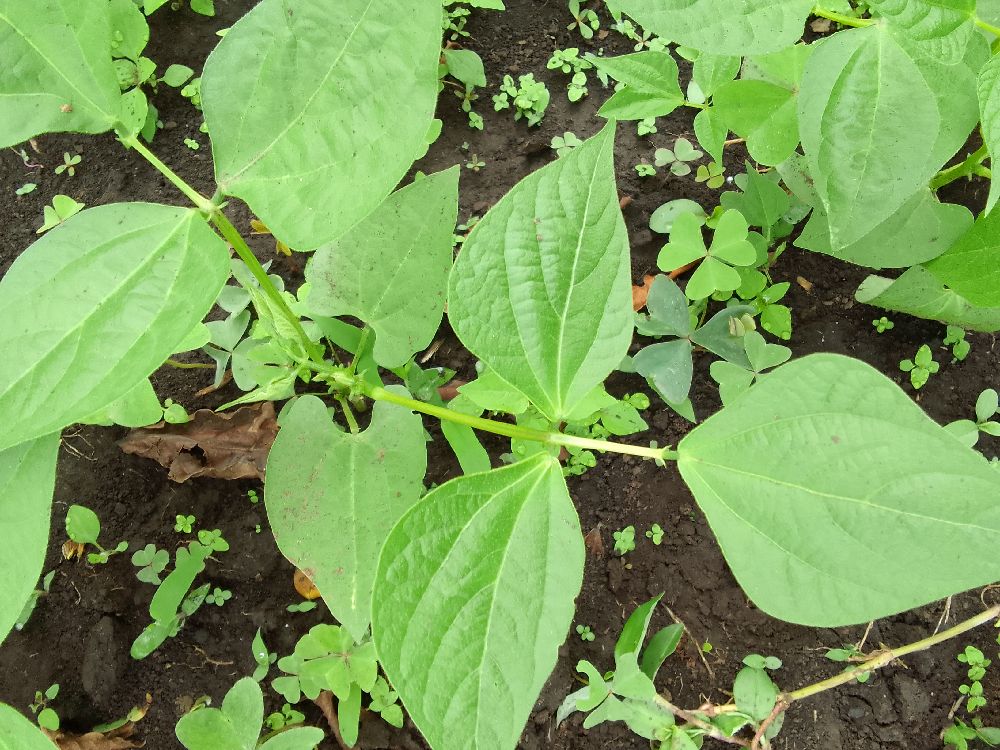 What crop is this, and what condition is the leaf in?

common bean, healthy
